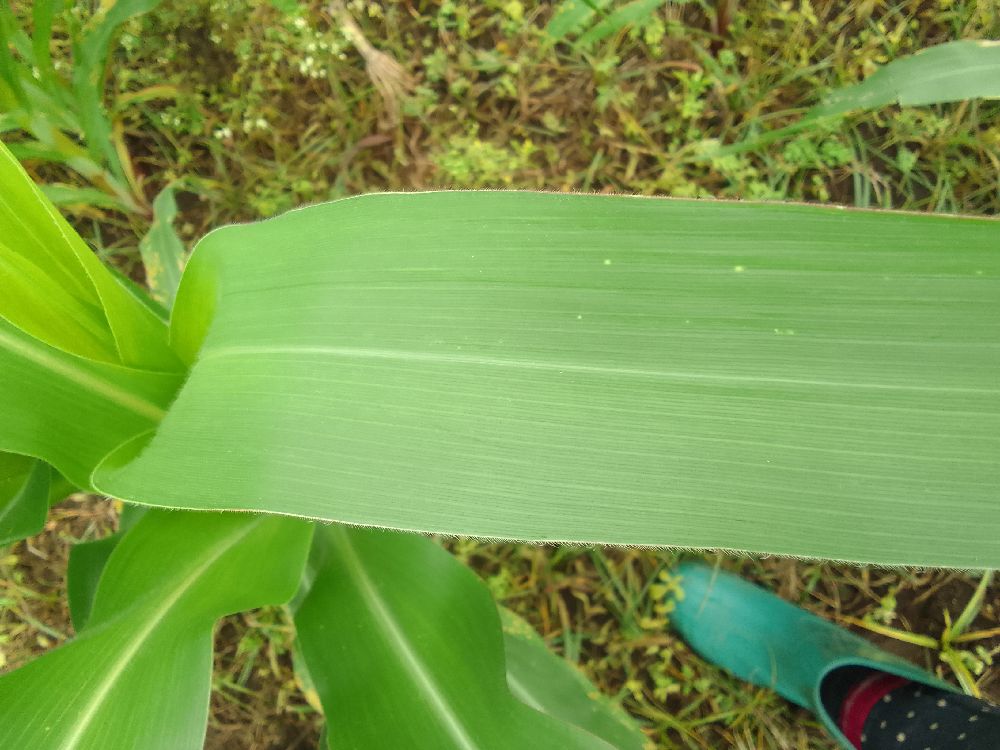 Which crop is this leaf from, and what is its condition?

maize, healthy
